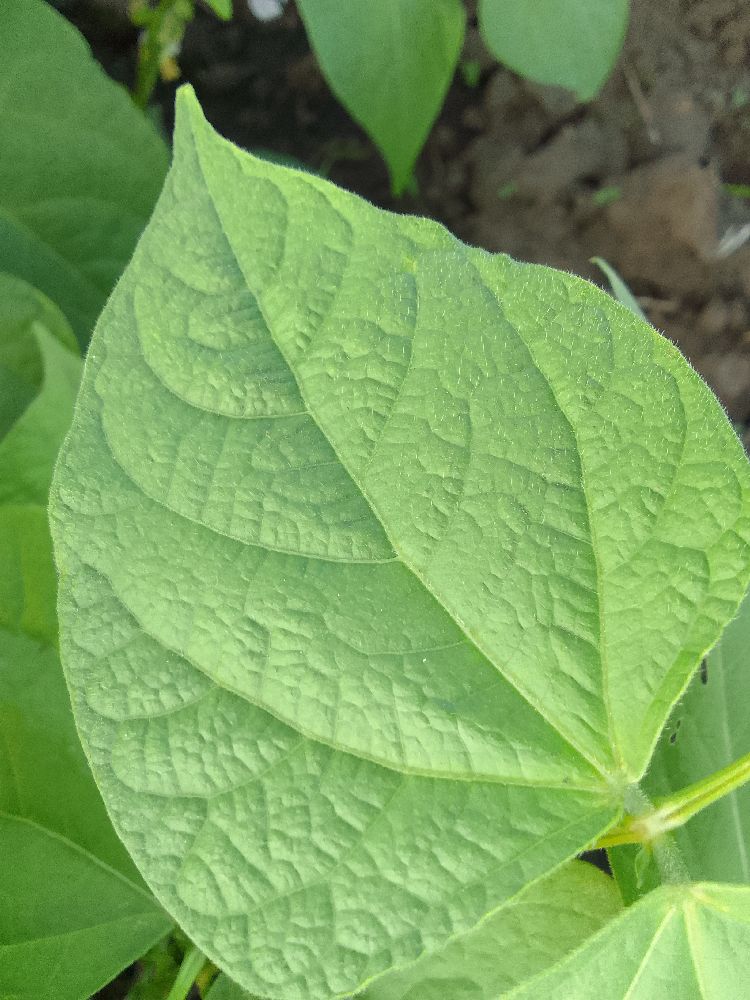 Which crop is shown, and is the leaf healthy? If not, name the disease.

common bean, healthy
